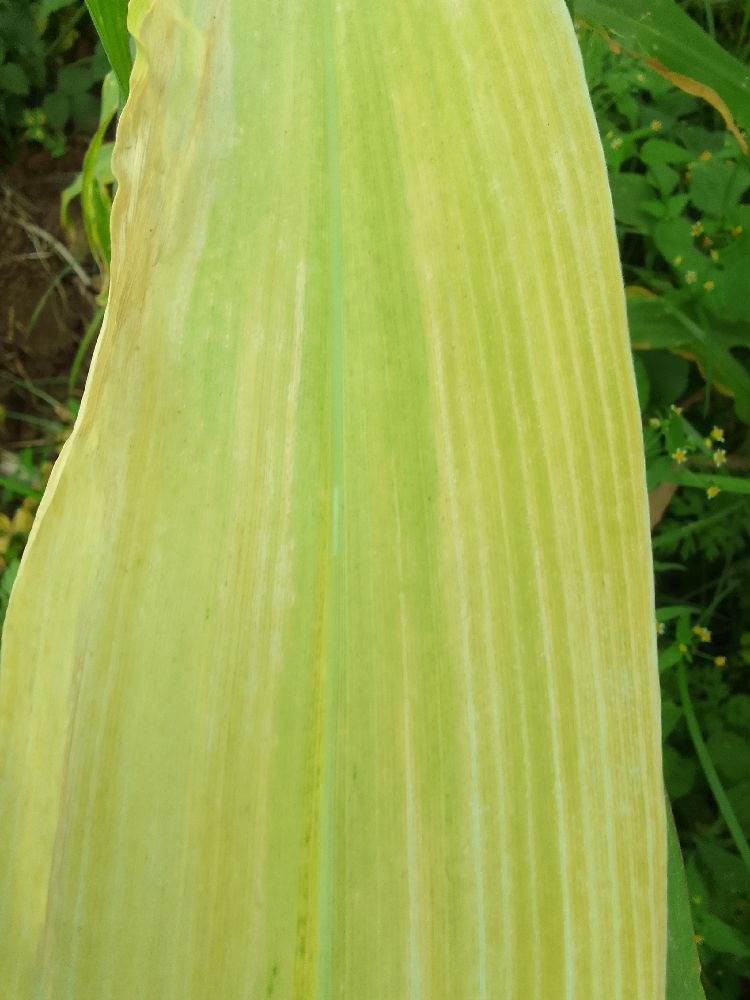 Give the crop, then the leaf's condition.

maize, maize lethal necrosis
